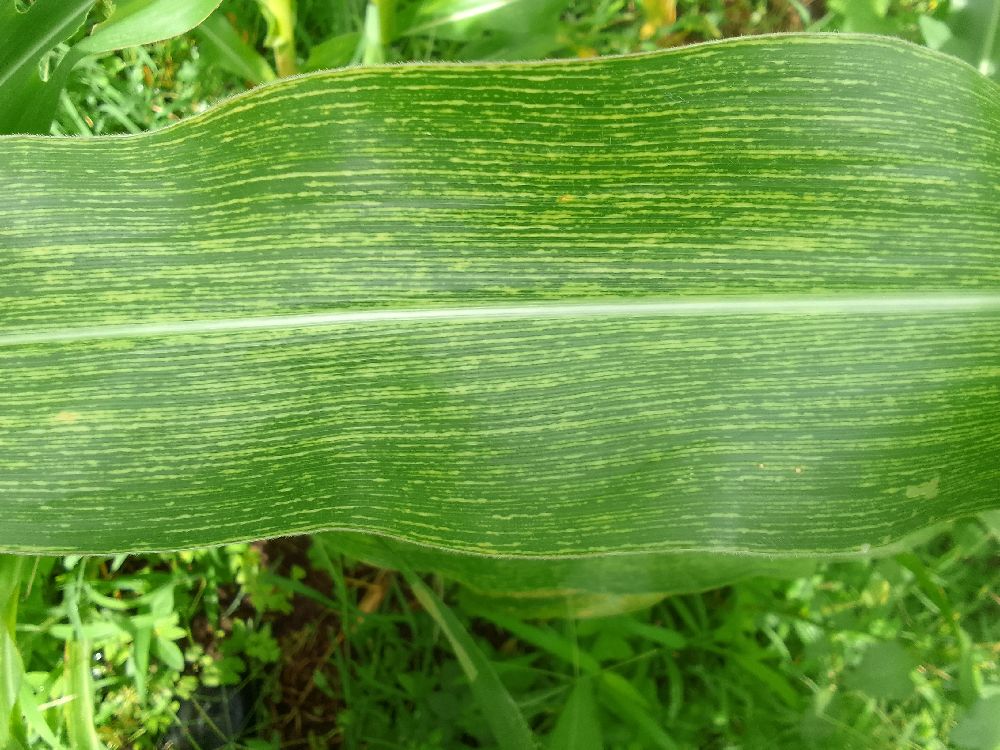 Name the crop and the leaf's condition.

maize, maize streak virus
